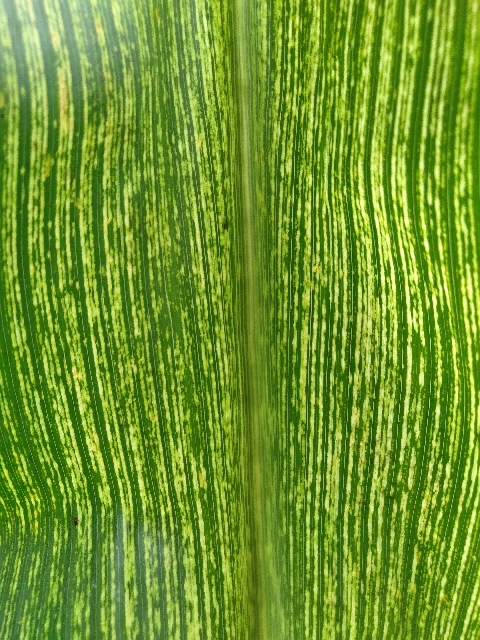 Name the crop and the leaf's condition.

maize, maize streak virus
